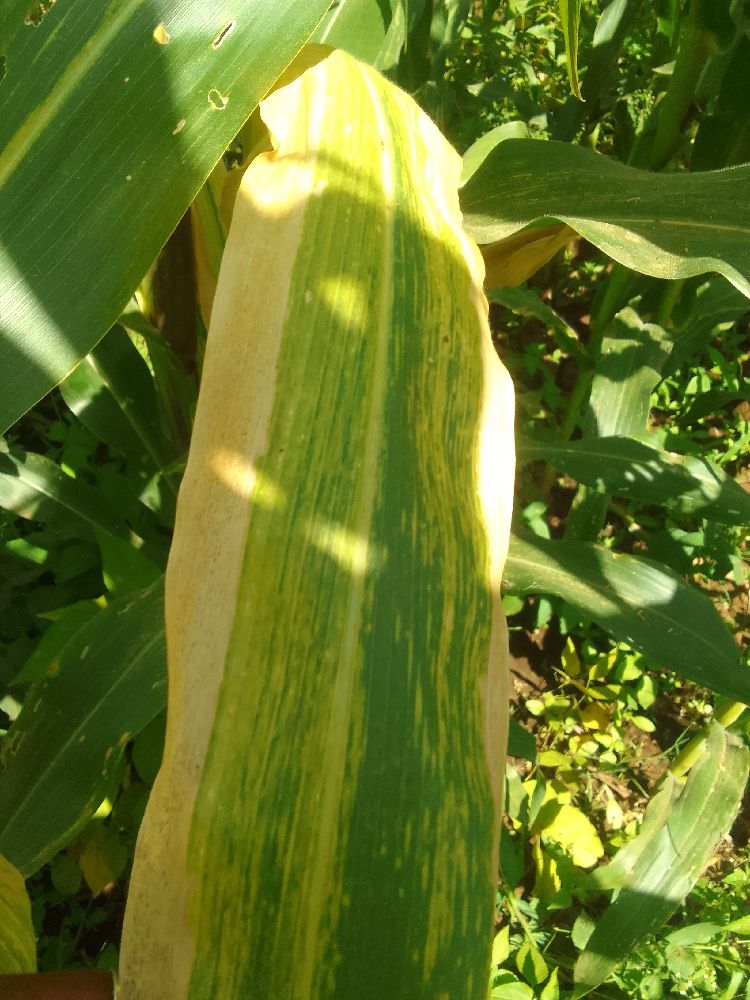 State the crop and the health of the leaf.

maize, maize lethal necrosis
